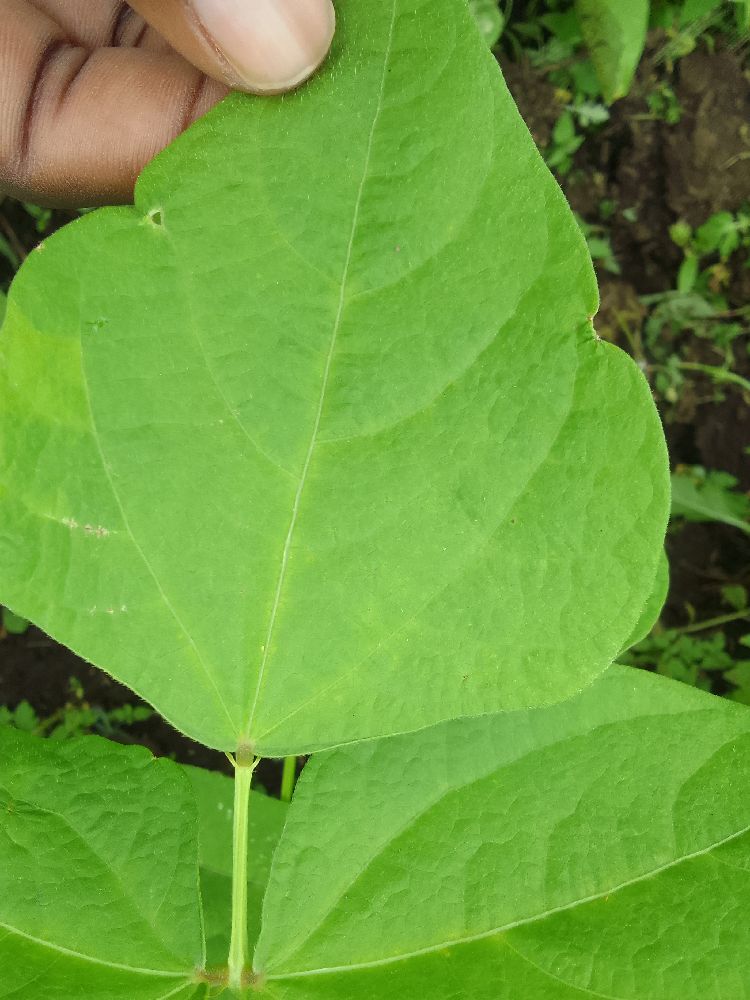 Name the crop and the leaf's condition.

common bean, healthy
